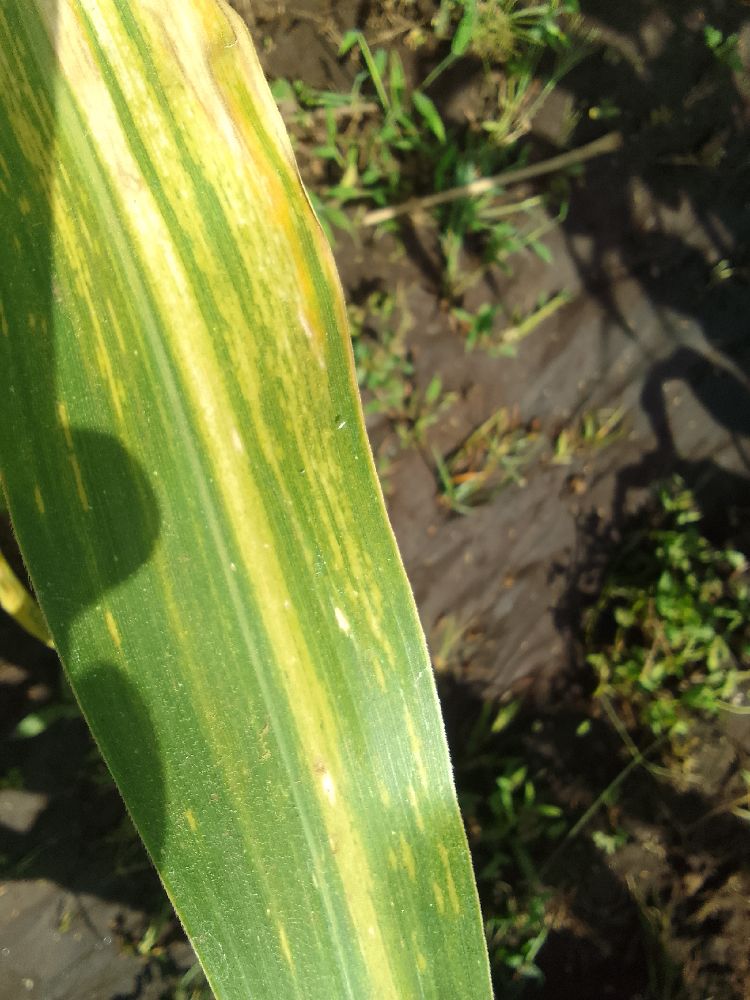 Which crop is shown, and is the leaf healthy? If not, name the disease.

maize, maize lethal necrosis
